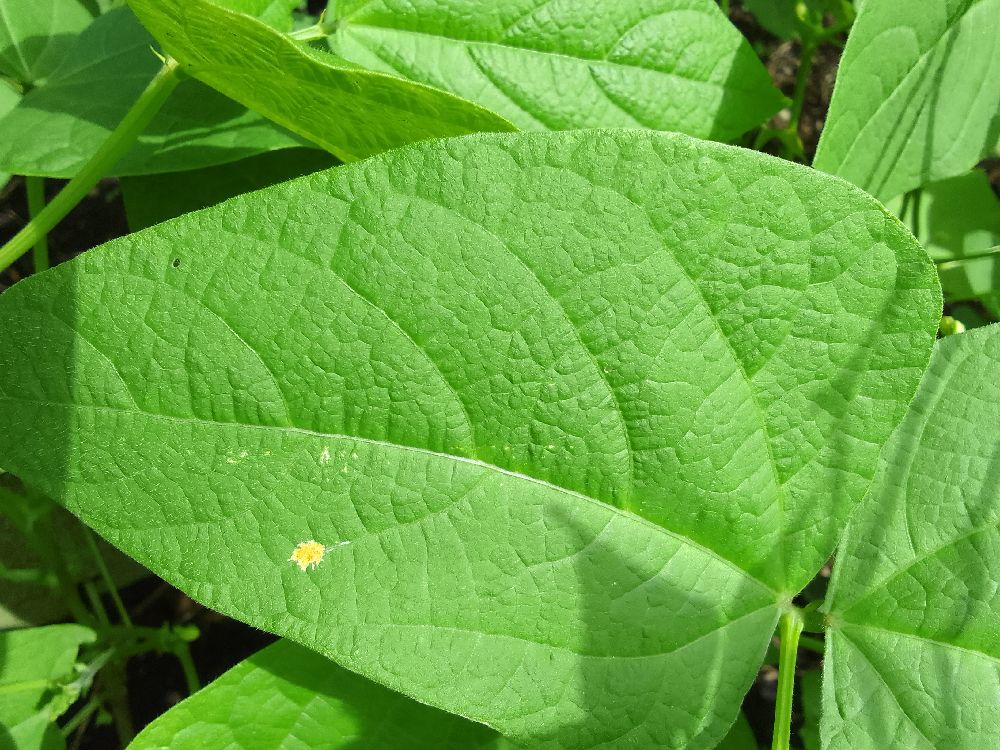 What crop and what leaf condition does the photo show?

common bean, healthy
